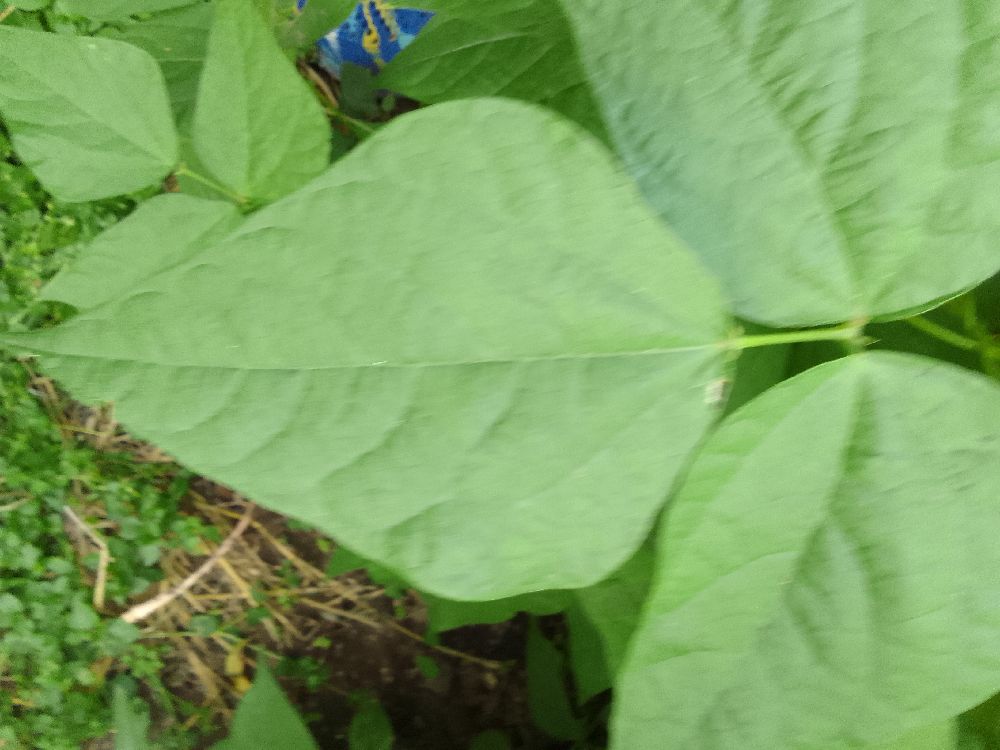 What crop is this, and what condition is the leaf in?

common bean, healthy
